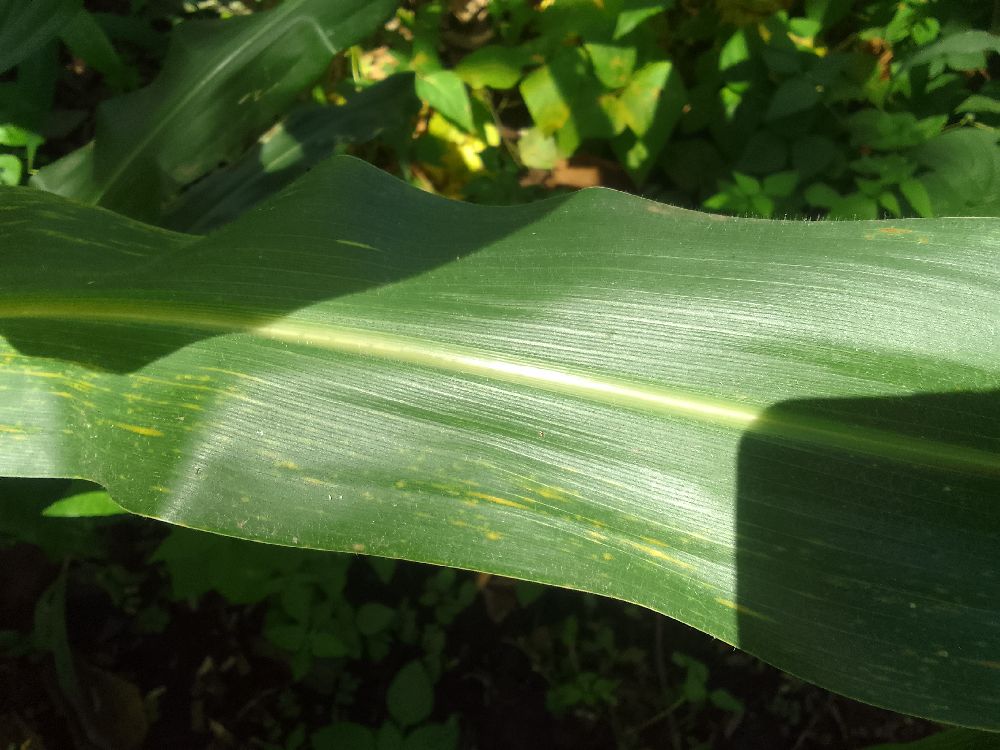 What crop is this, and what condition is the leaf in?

maize, maize lethal necrosis
